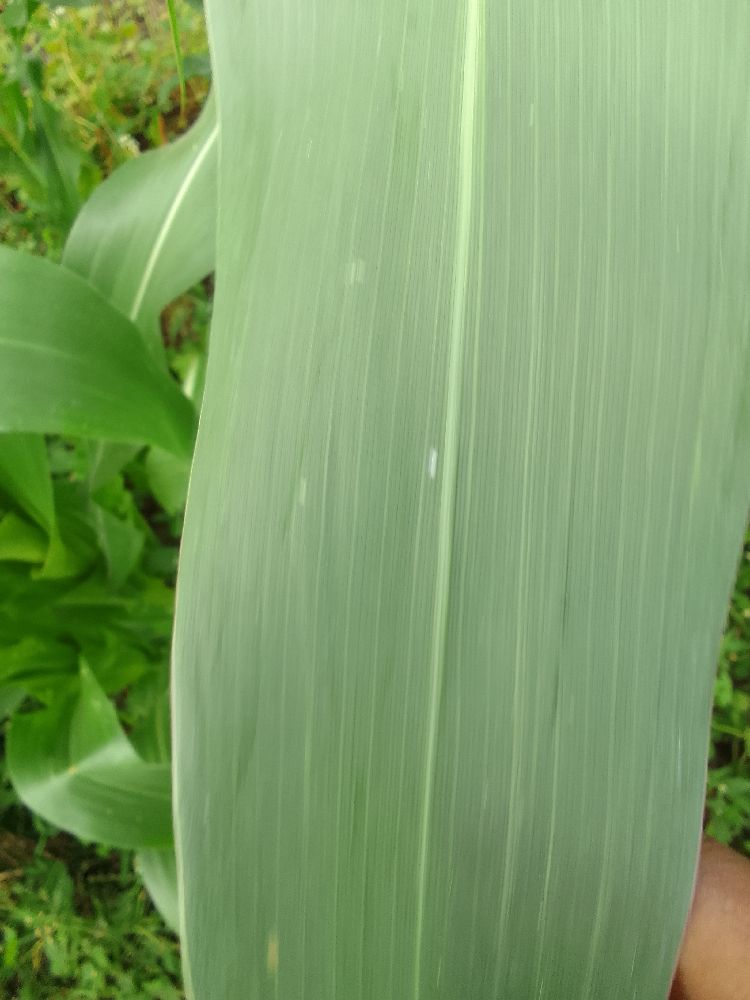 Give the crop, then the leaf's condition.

maize, healthy
